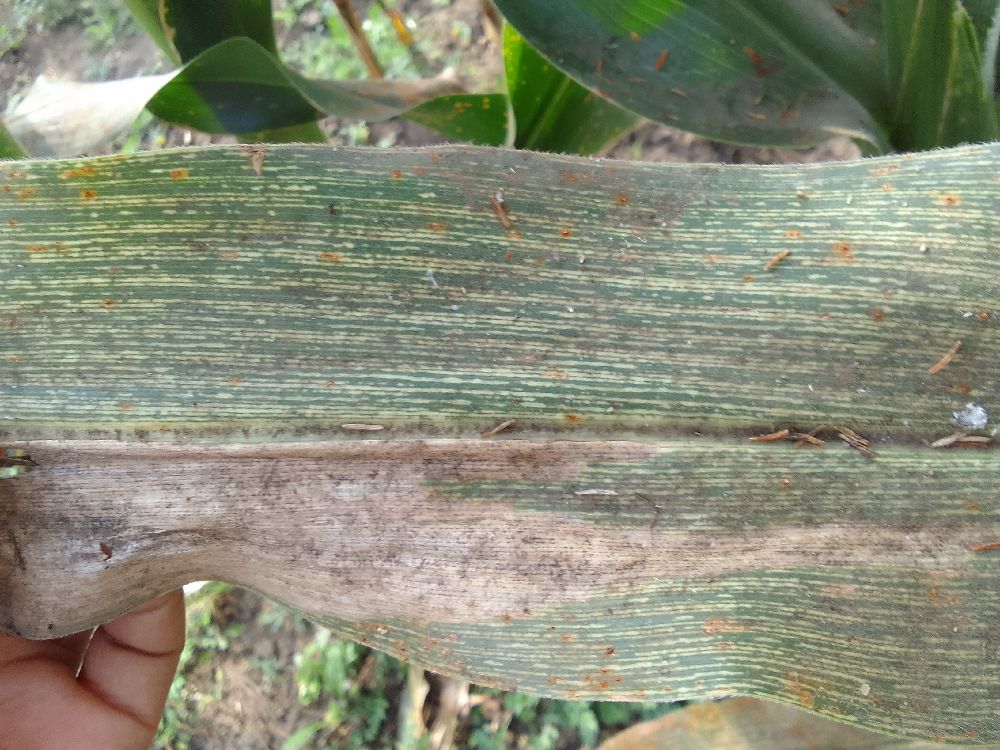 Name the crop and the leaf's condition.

maize, maize streak virus
